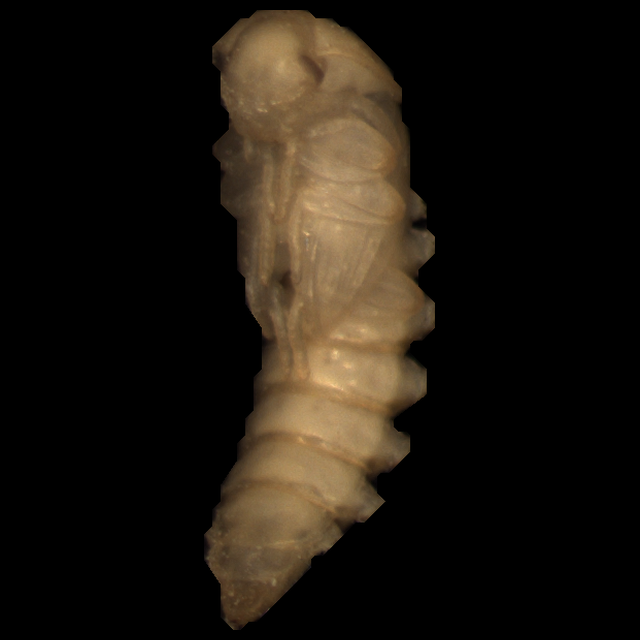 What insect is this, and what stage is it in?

mealworm pupa
